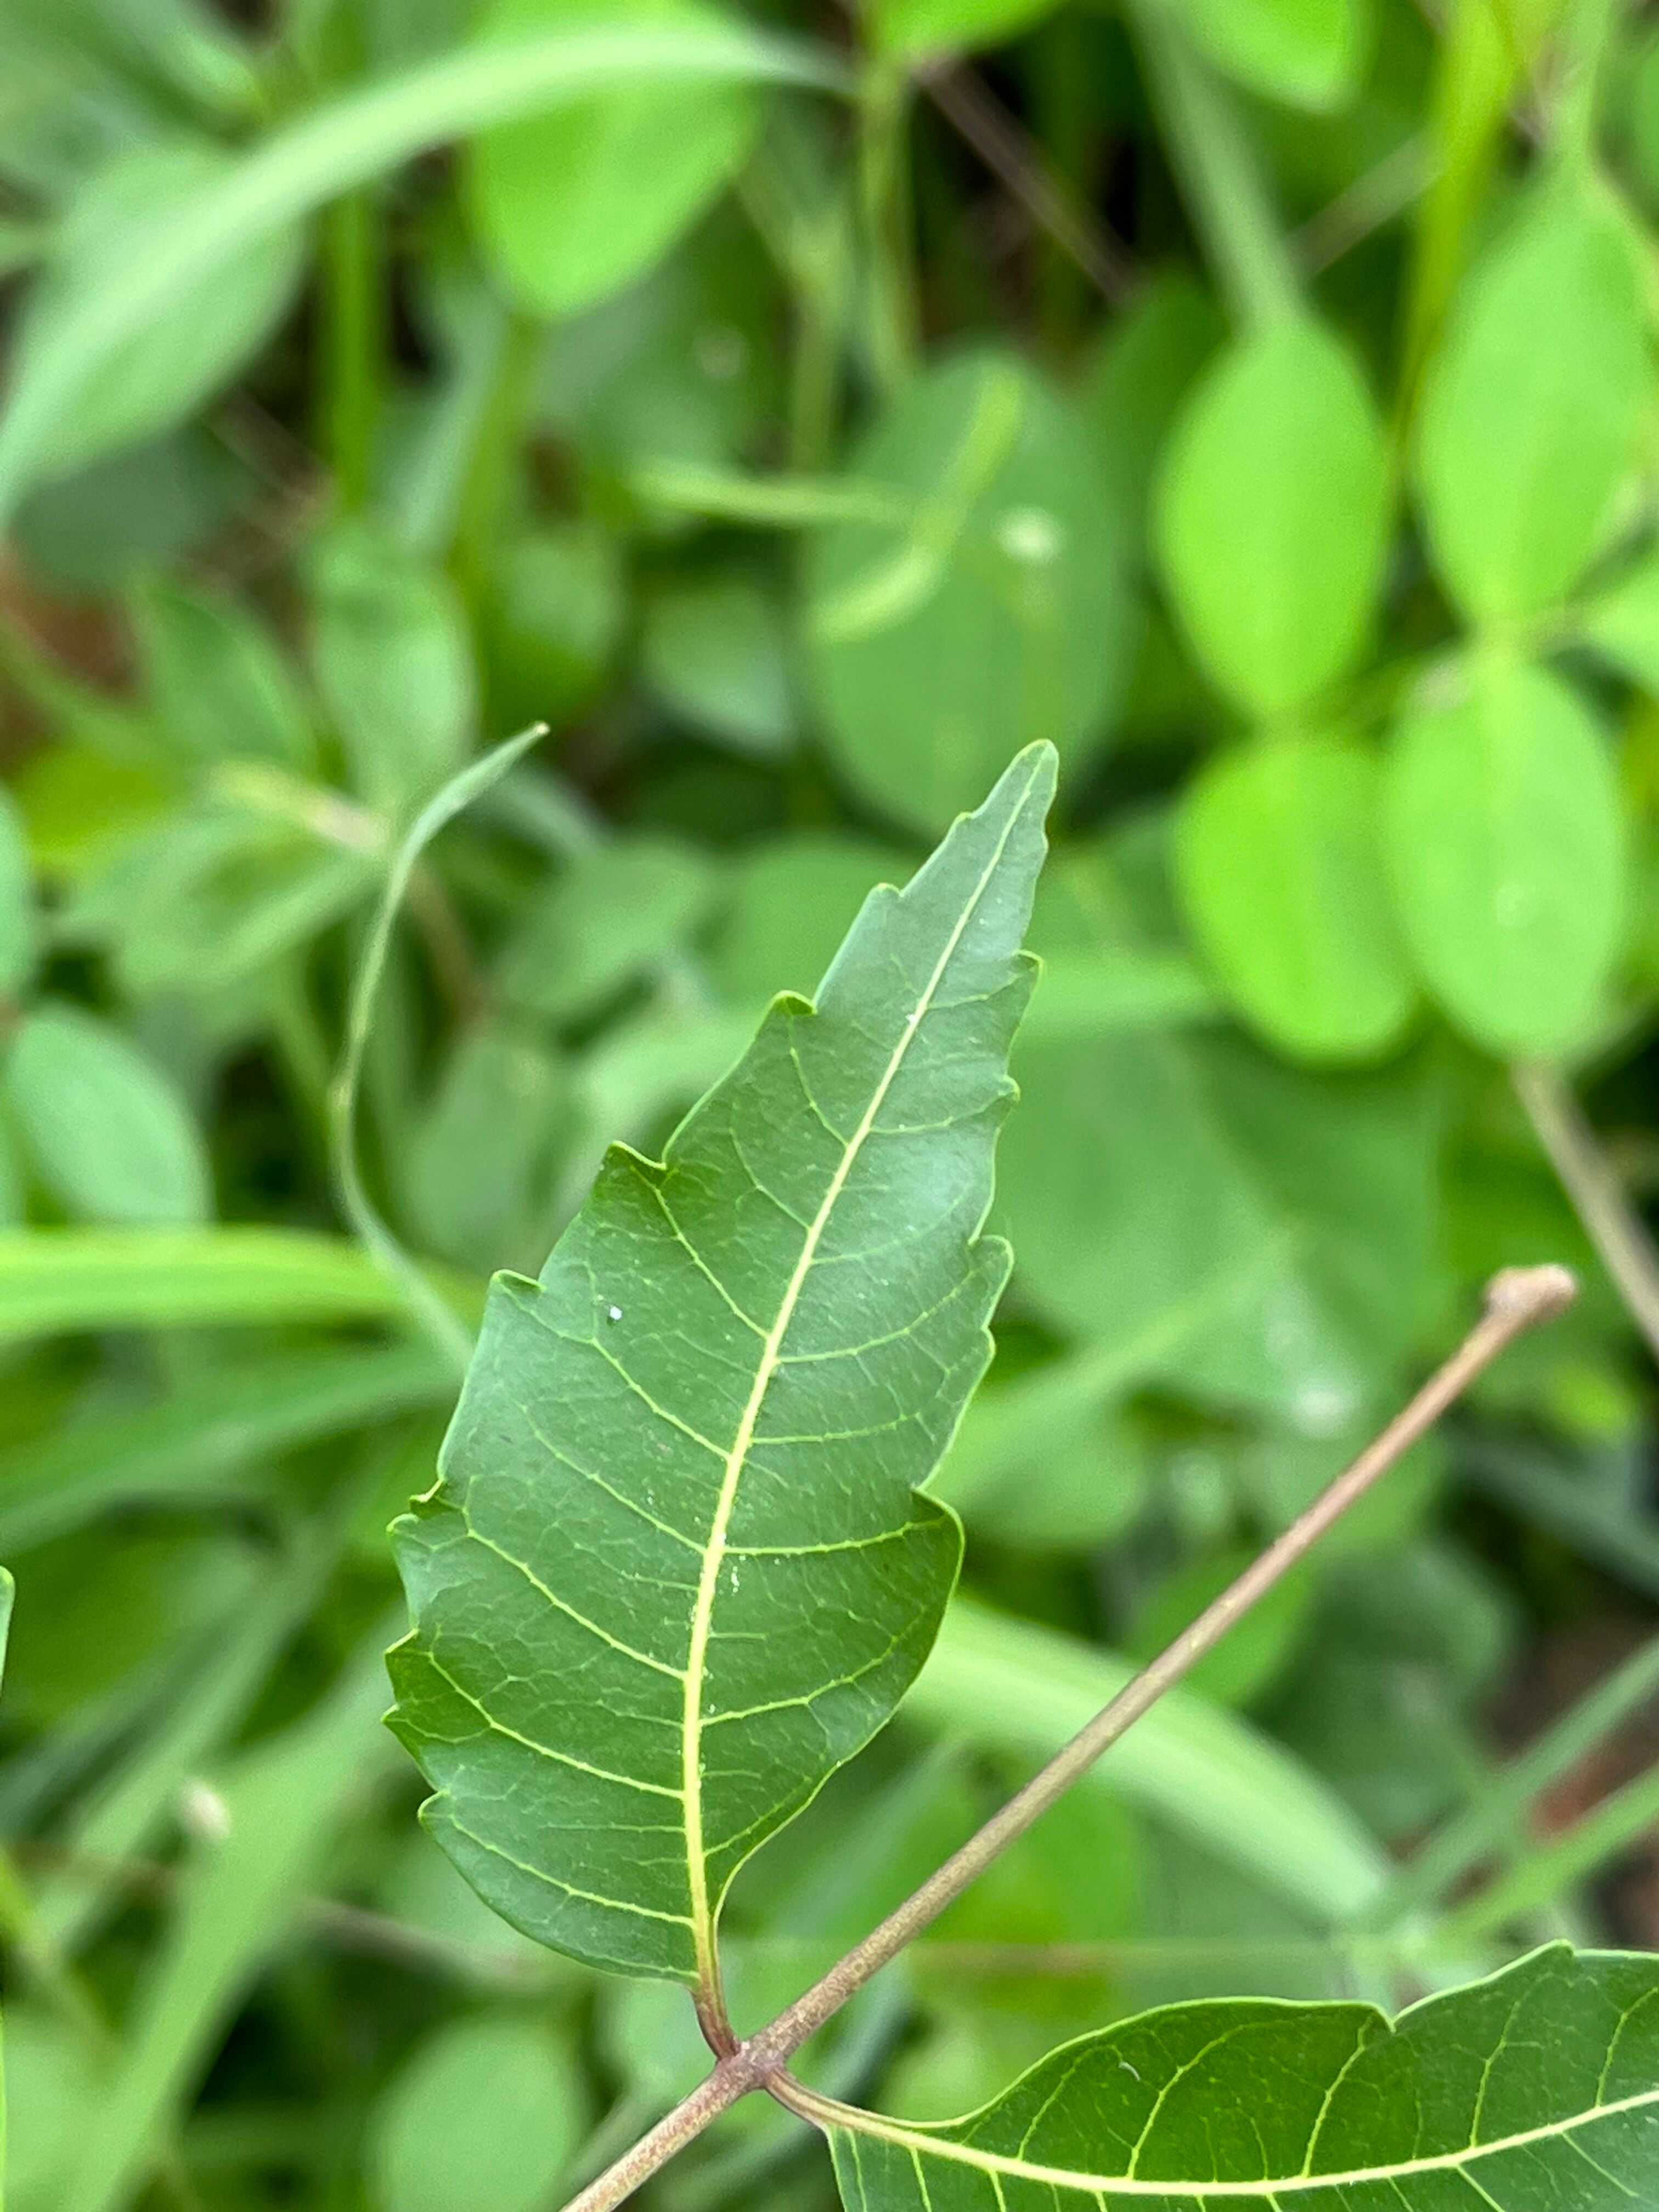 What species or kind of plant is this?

neem
